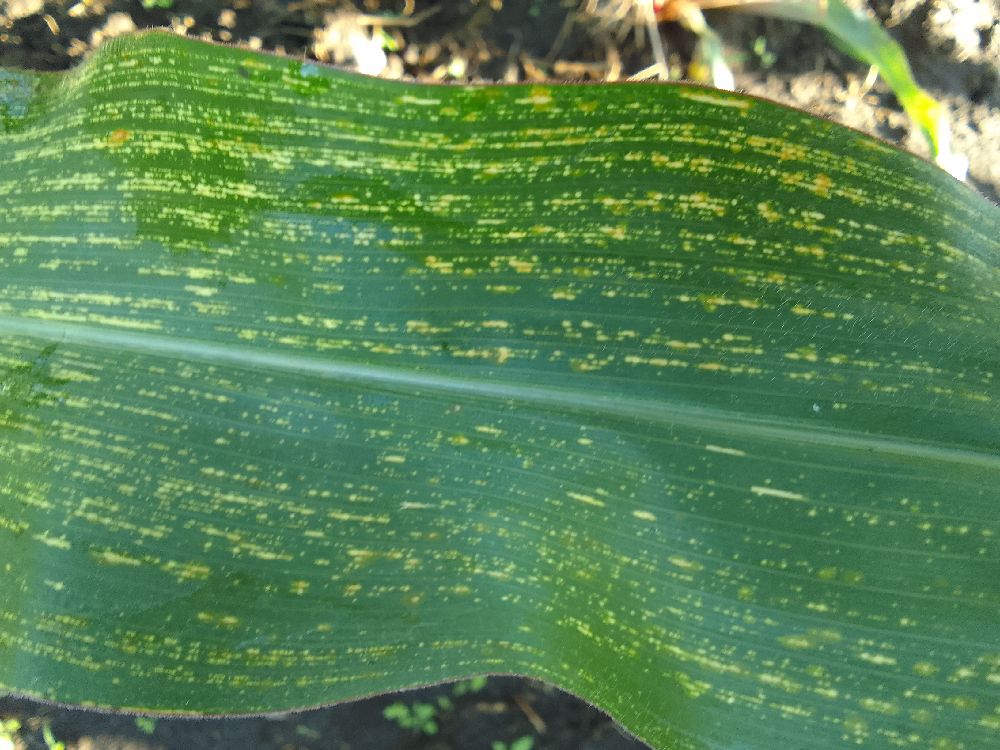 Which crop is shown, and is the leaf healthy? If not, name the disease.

maize, maize streak virus
